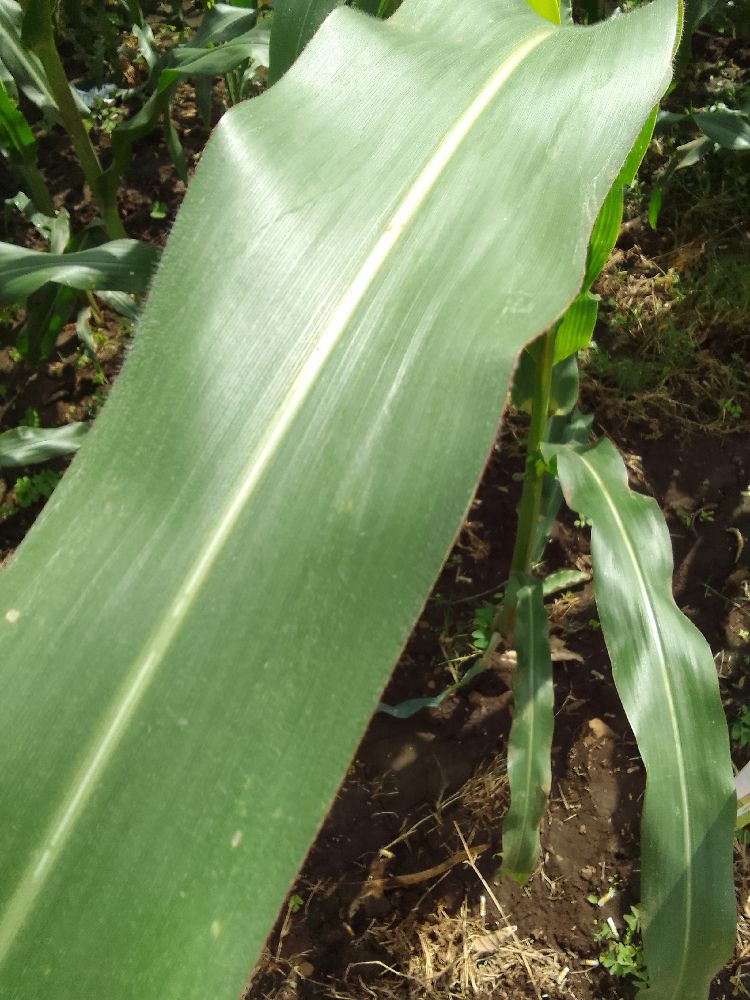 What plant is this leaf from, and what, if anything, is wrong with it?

maize, healthy
